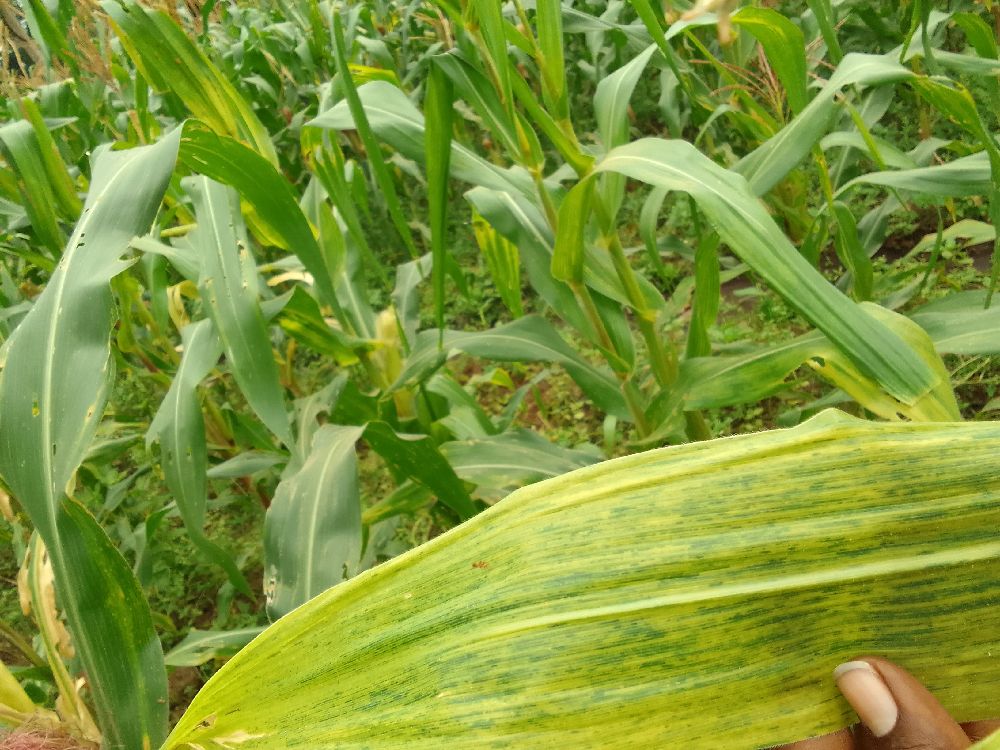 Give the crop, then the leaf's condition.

maize, maize lethal necrosis
